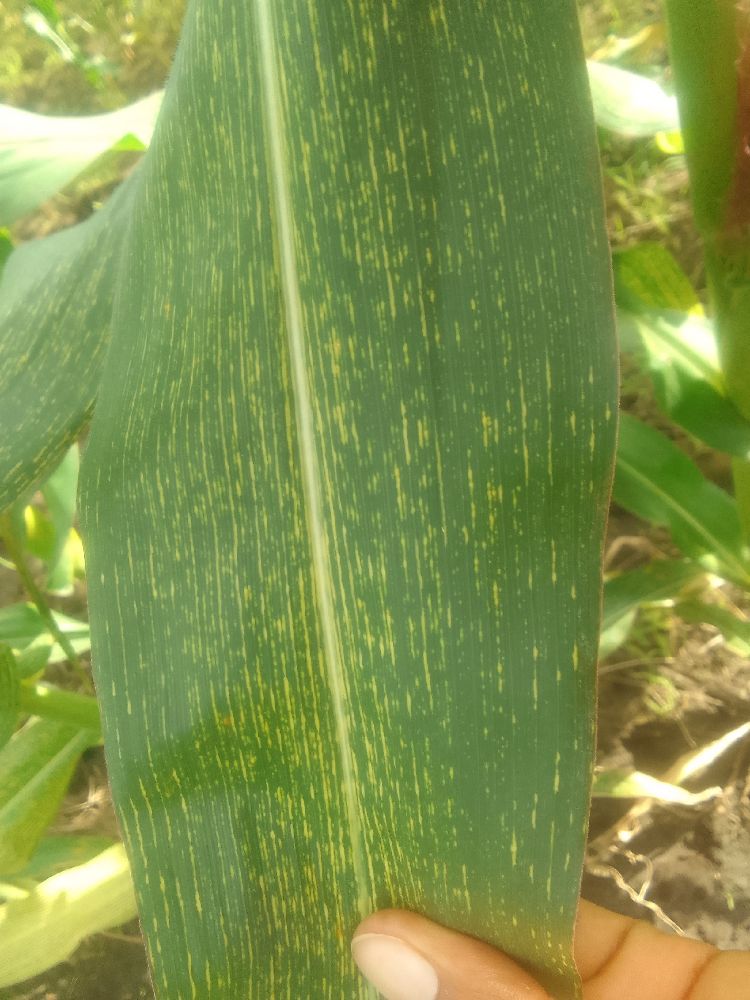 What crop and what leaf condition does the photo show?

maize, maize streak virus
